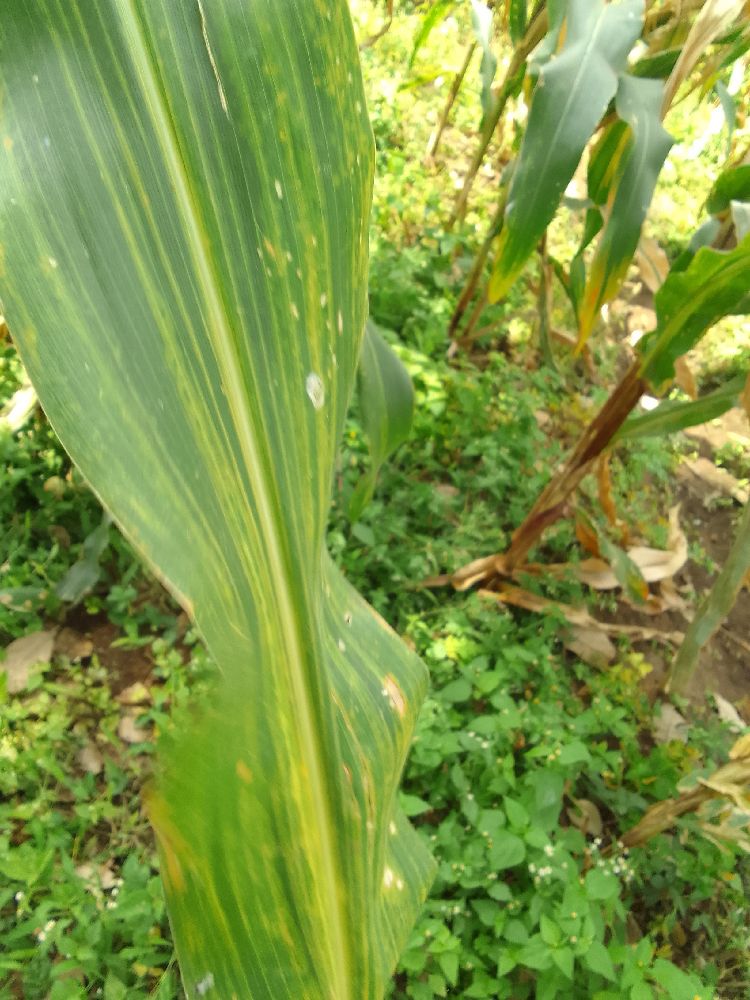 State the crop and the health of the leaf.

maize, maize lethal necrosis
